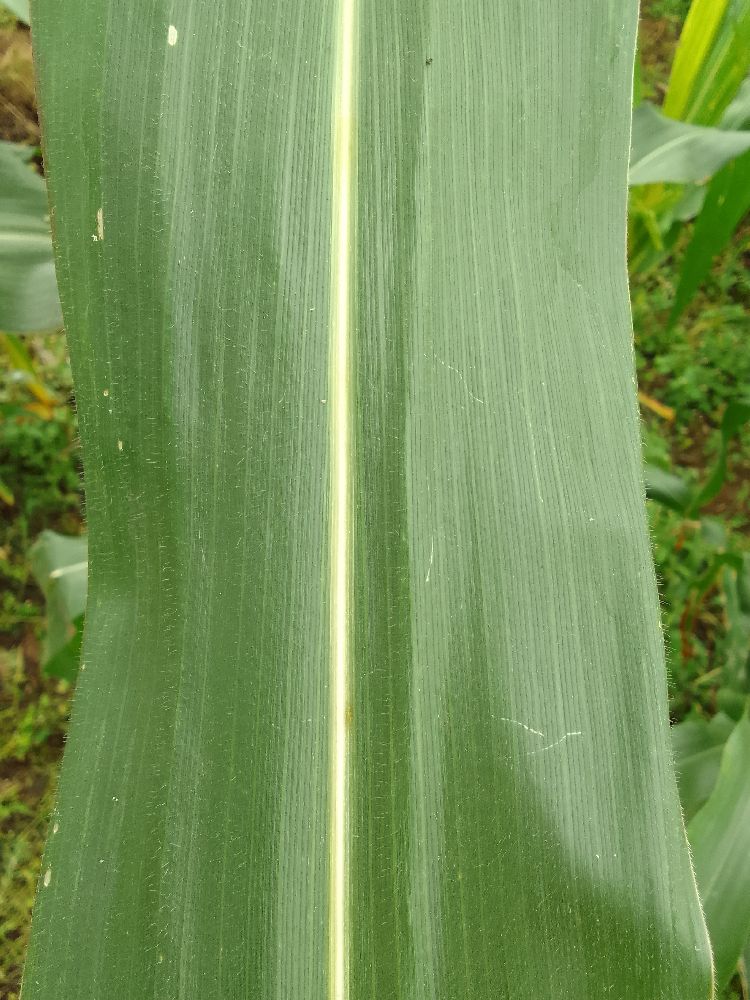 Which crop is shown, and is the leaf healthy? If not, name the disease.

maize, healthy
